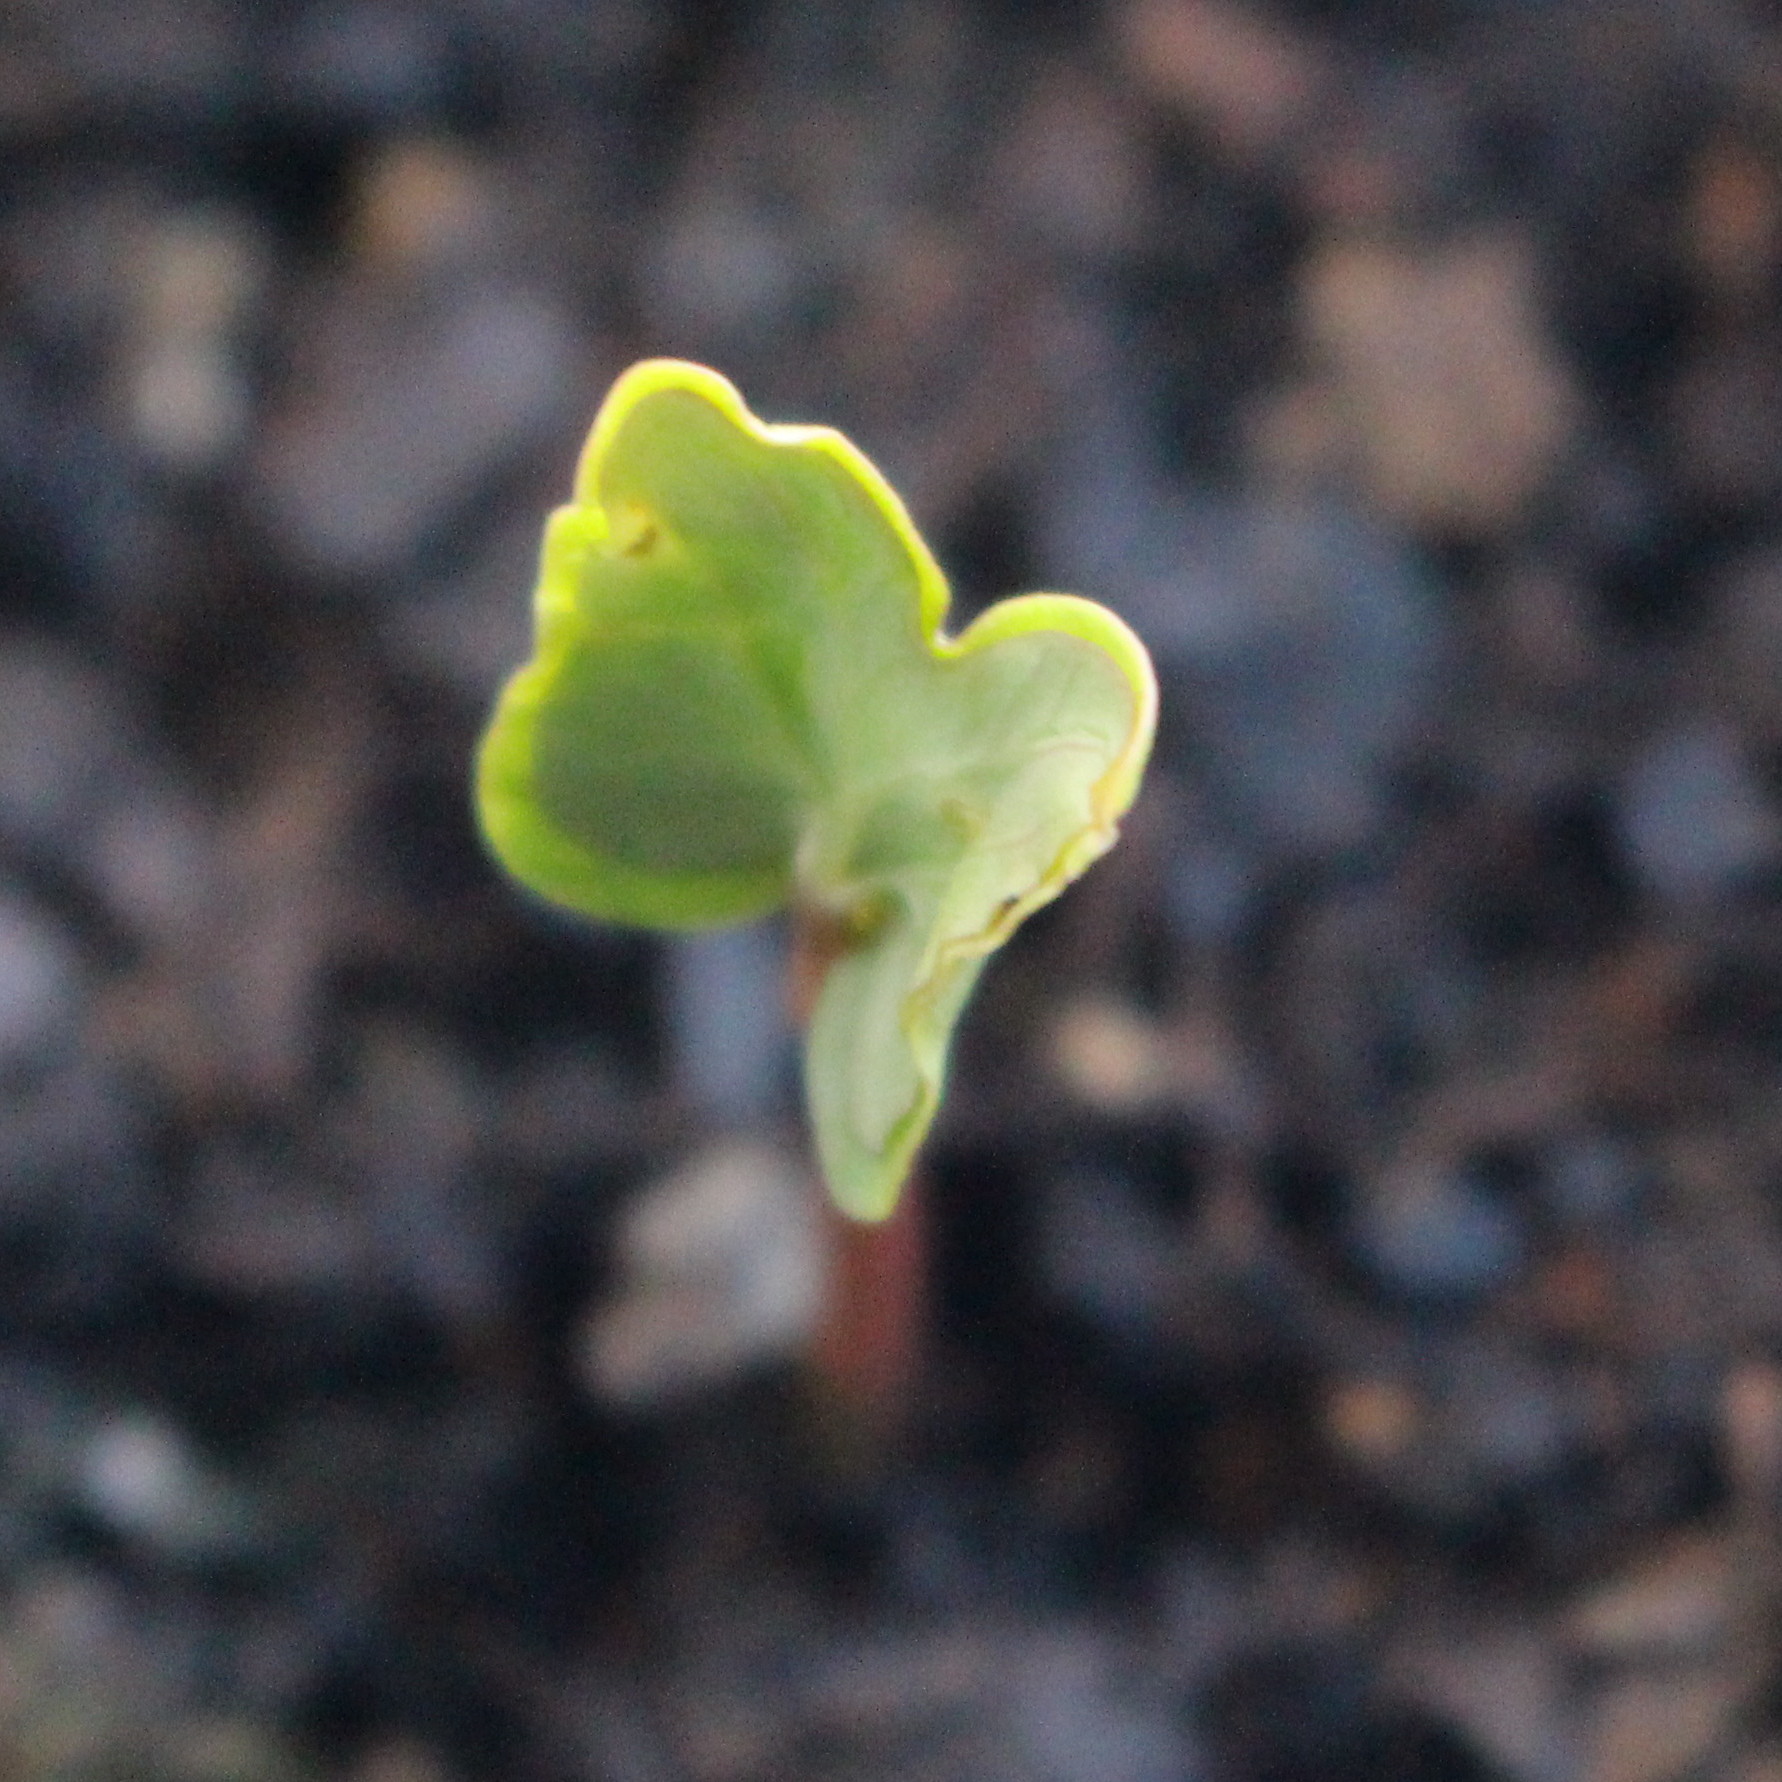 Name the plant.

Convolvulus arvensis
